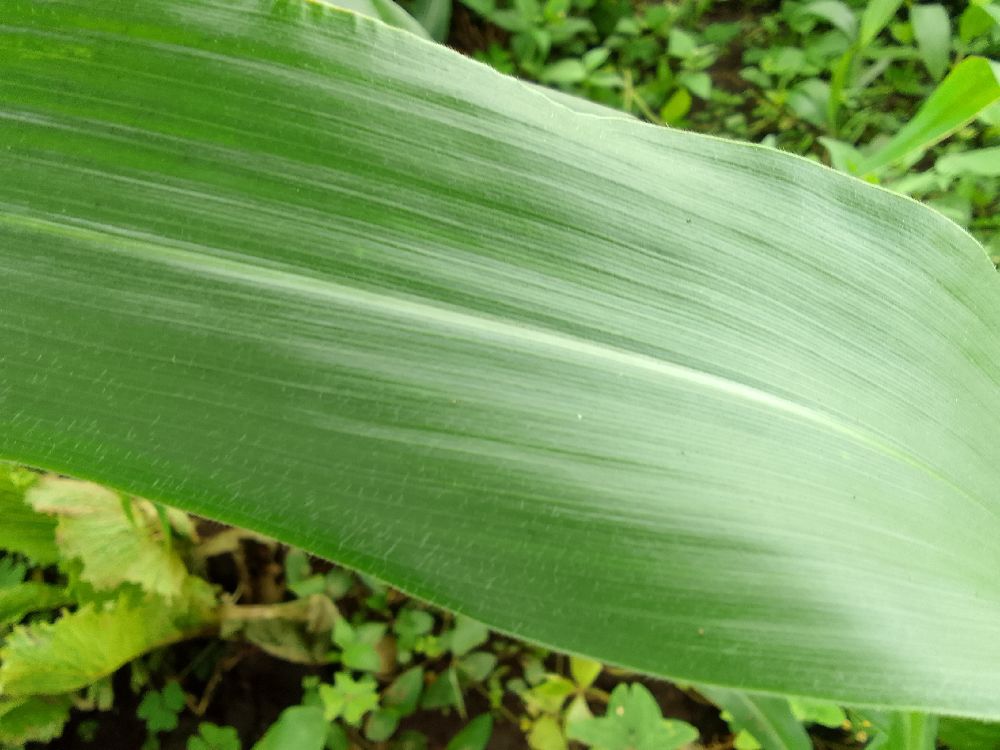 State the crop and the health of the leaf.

maize, healthy
